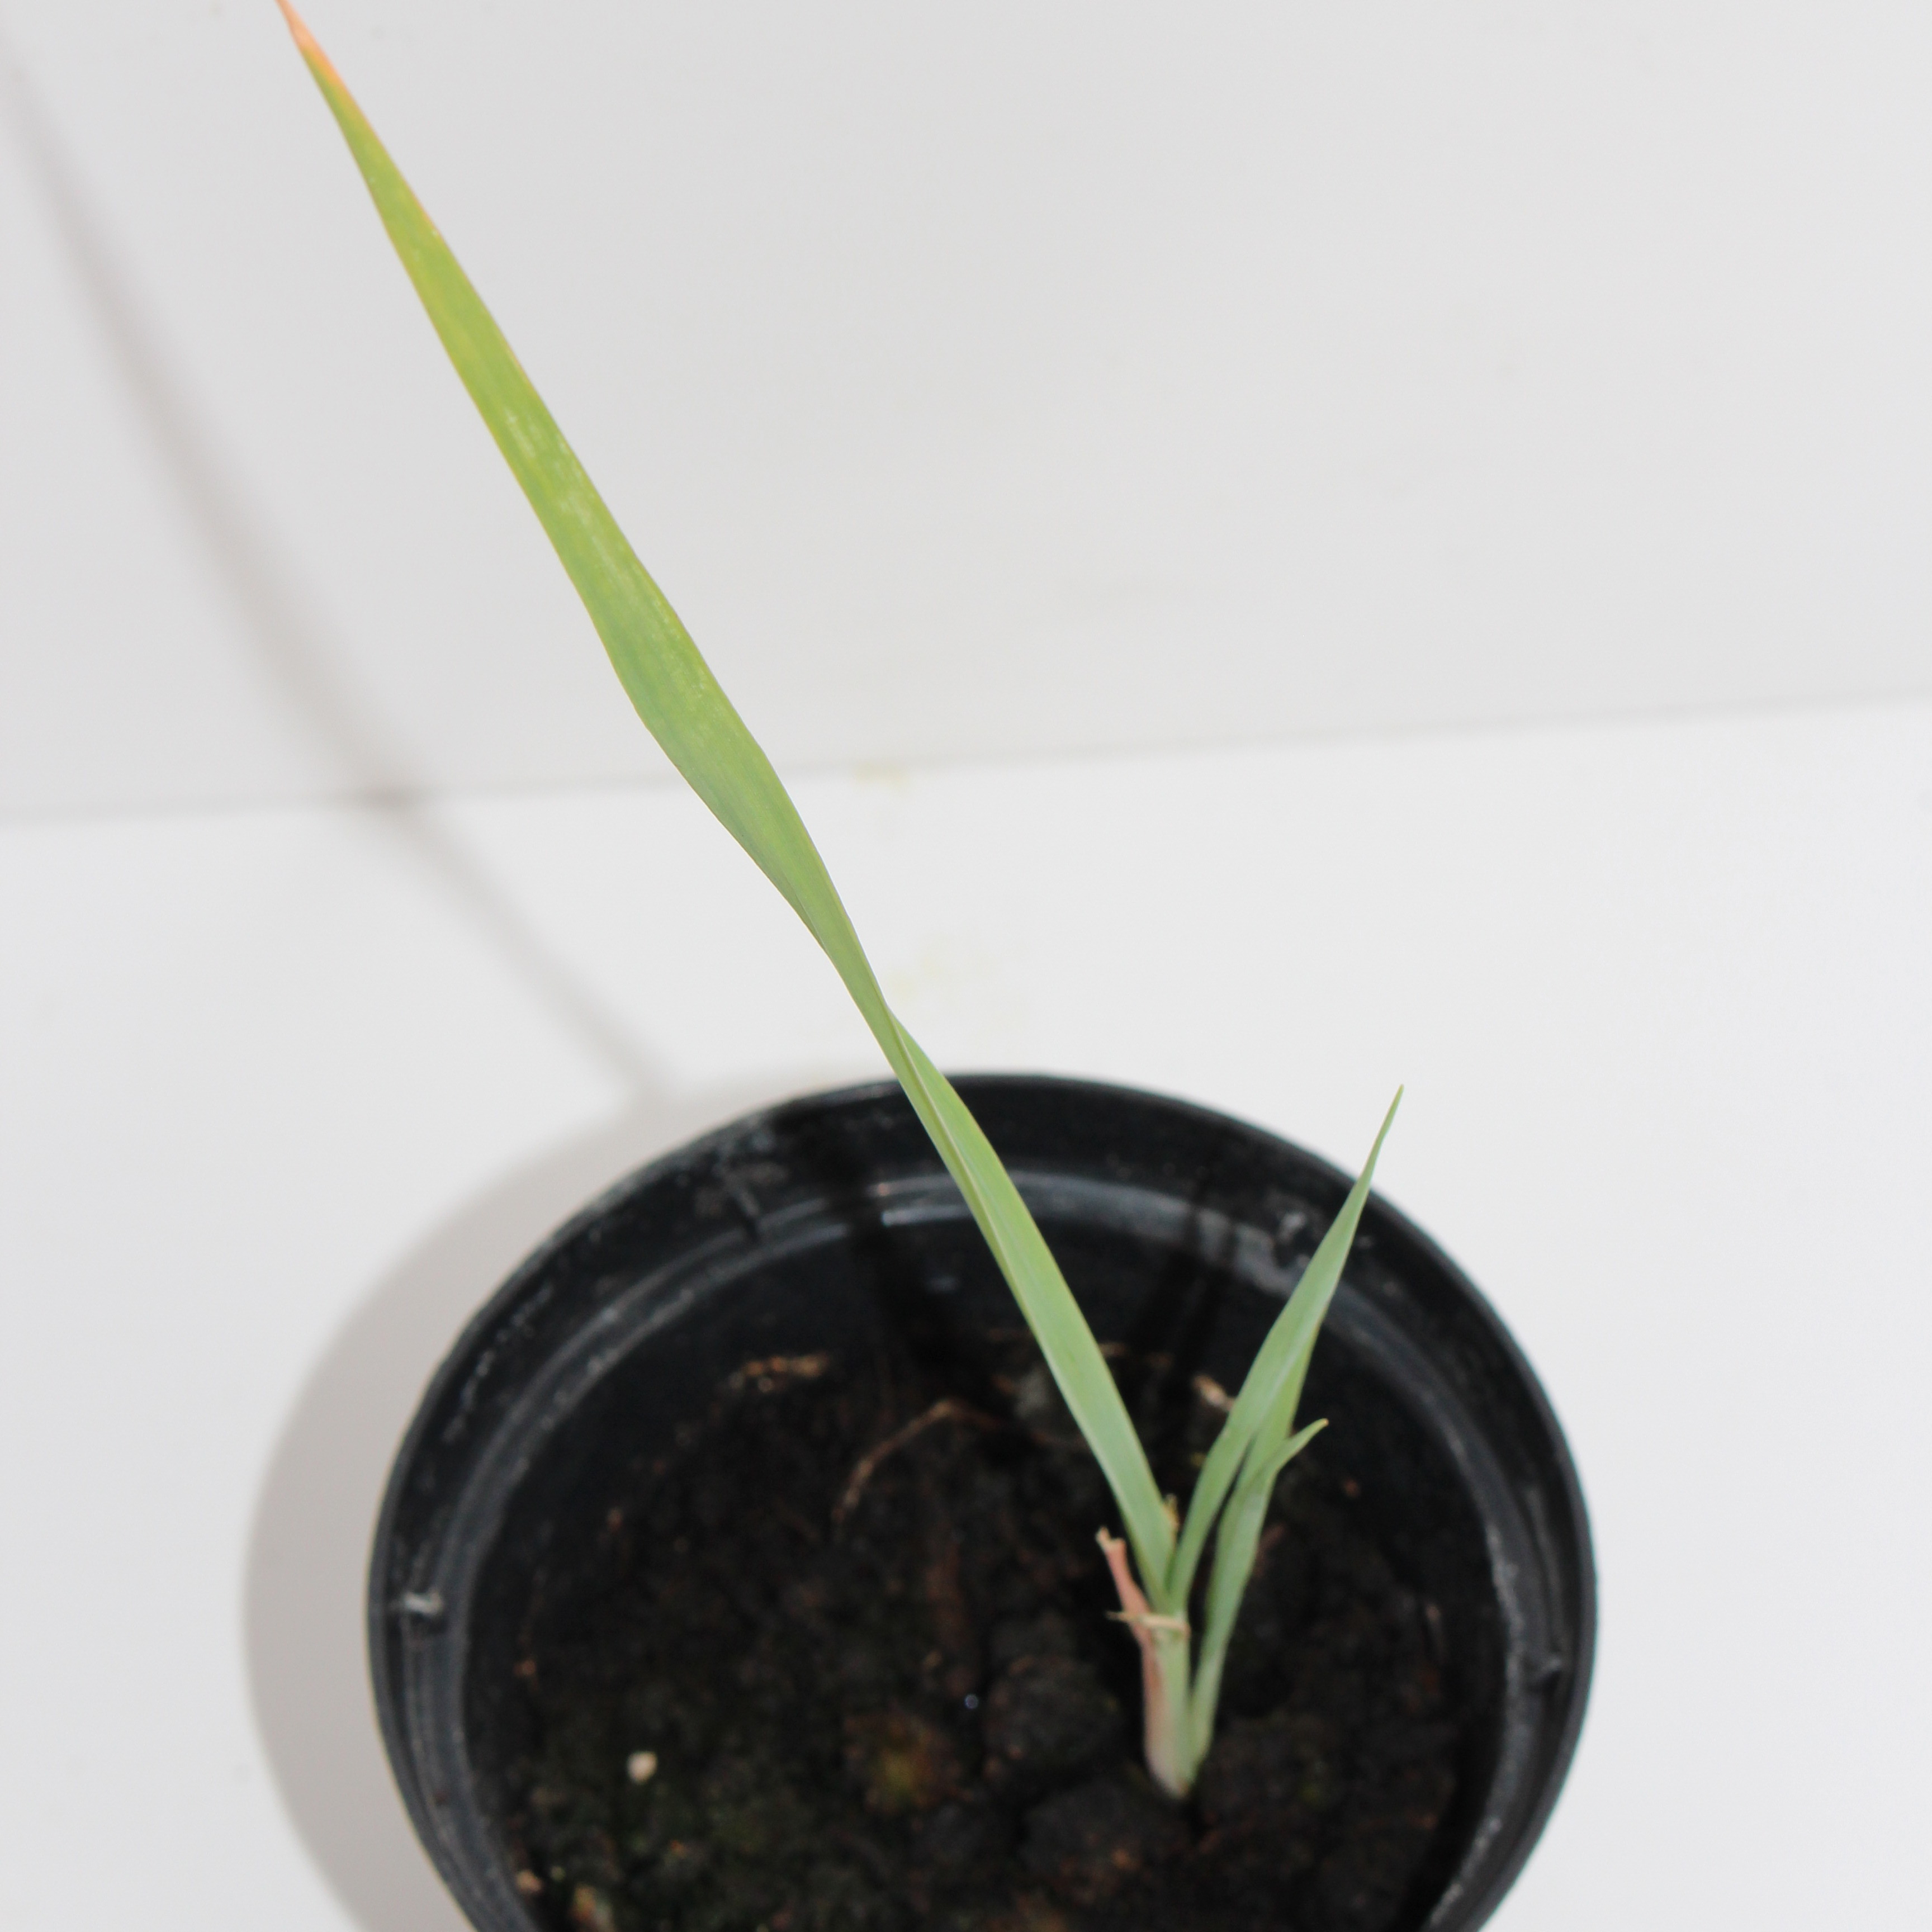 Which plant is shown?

Avena sterilis
